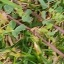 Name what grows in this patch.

unstructured weed
